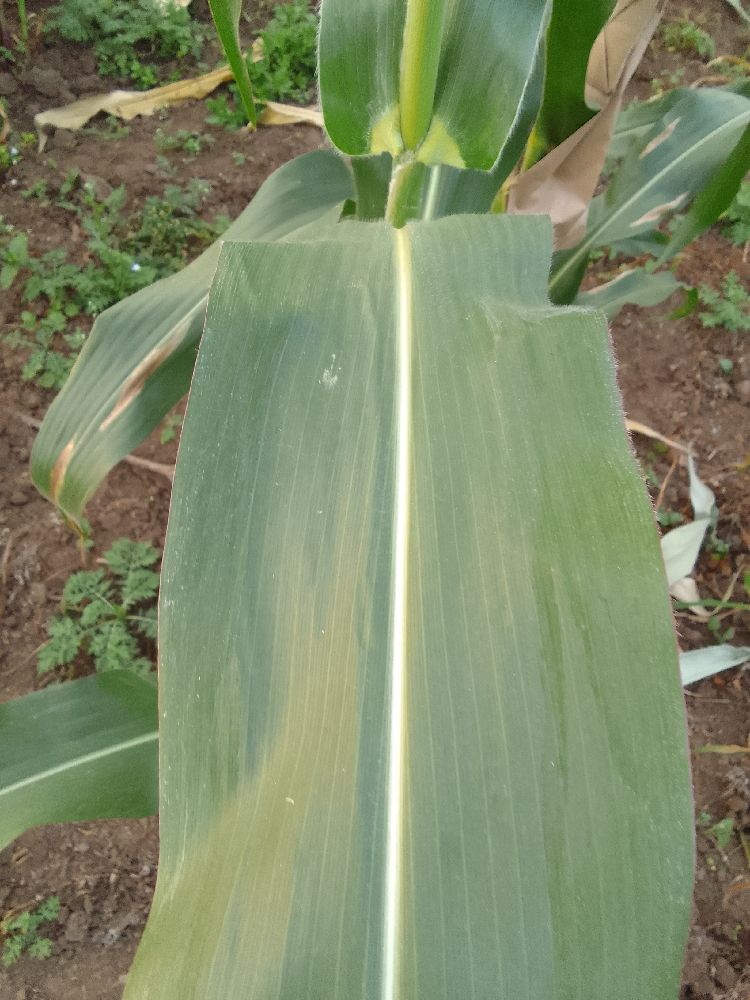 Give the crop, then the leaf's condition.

maize, healthy
